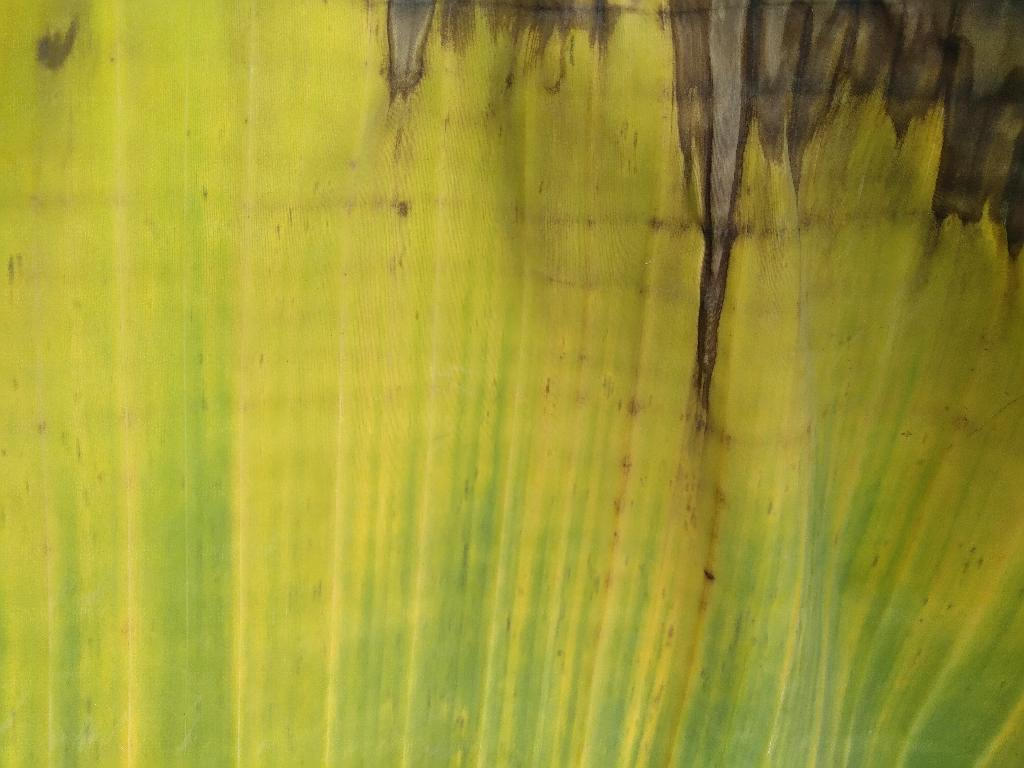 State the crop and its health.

banana, fusarium wilt race 1
